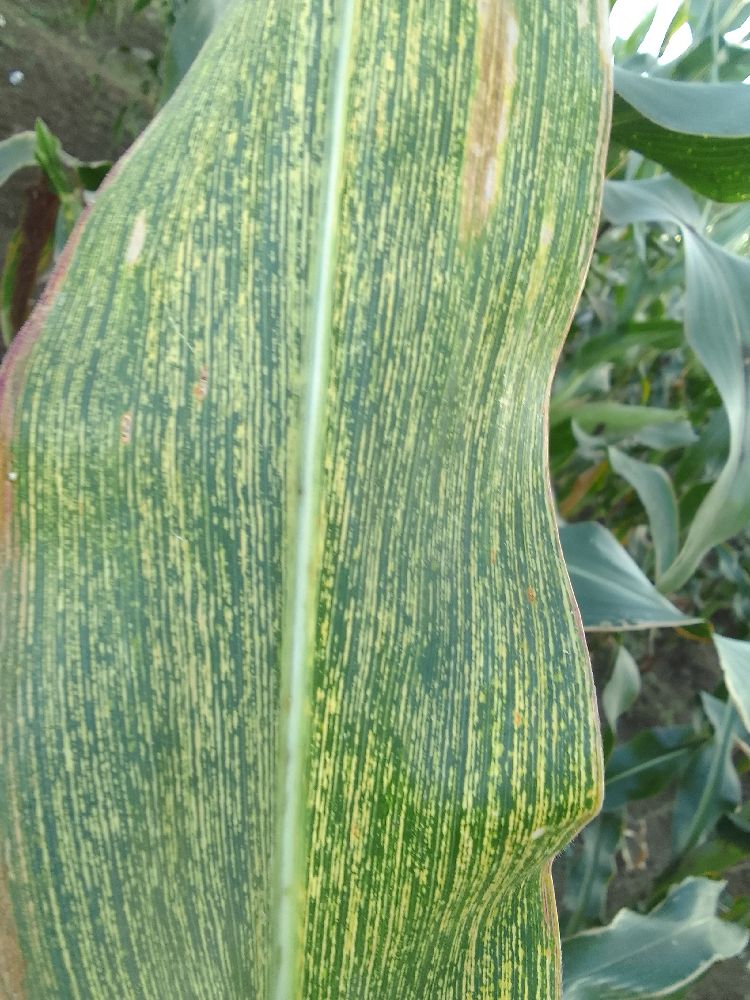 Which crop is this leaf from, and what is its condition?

maize, maize streak virus
